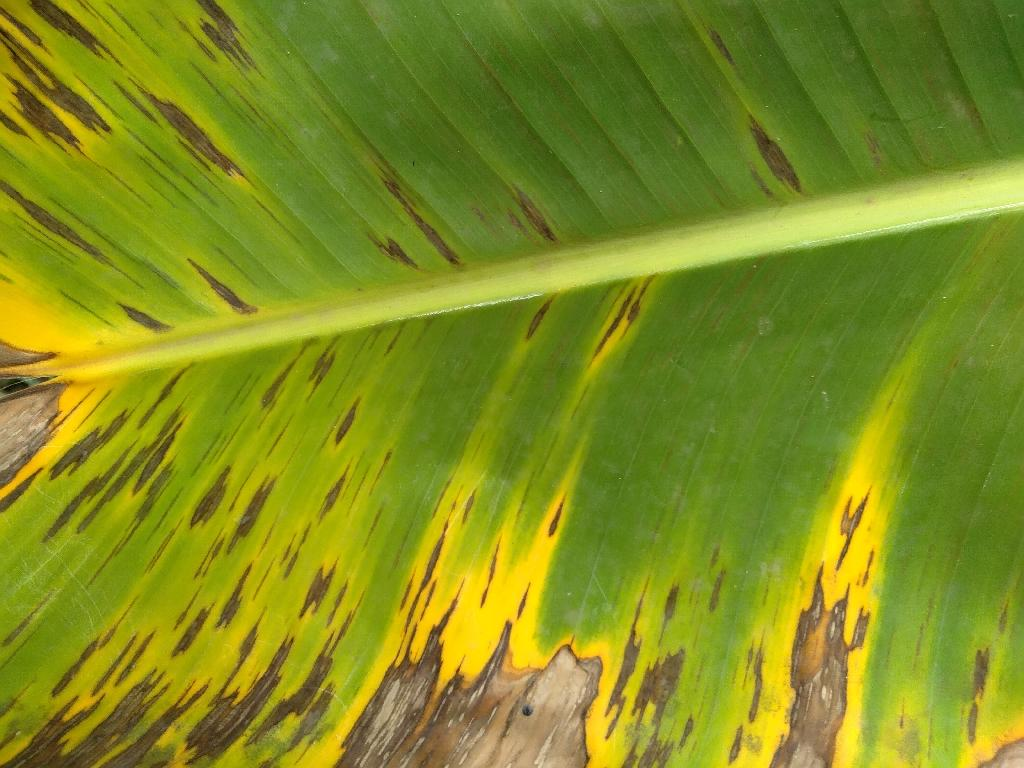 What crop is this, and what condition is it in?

banana, black sigatoka
